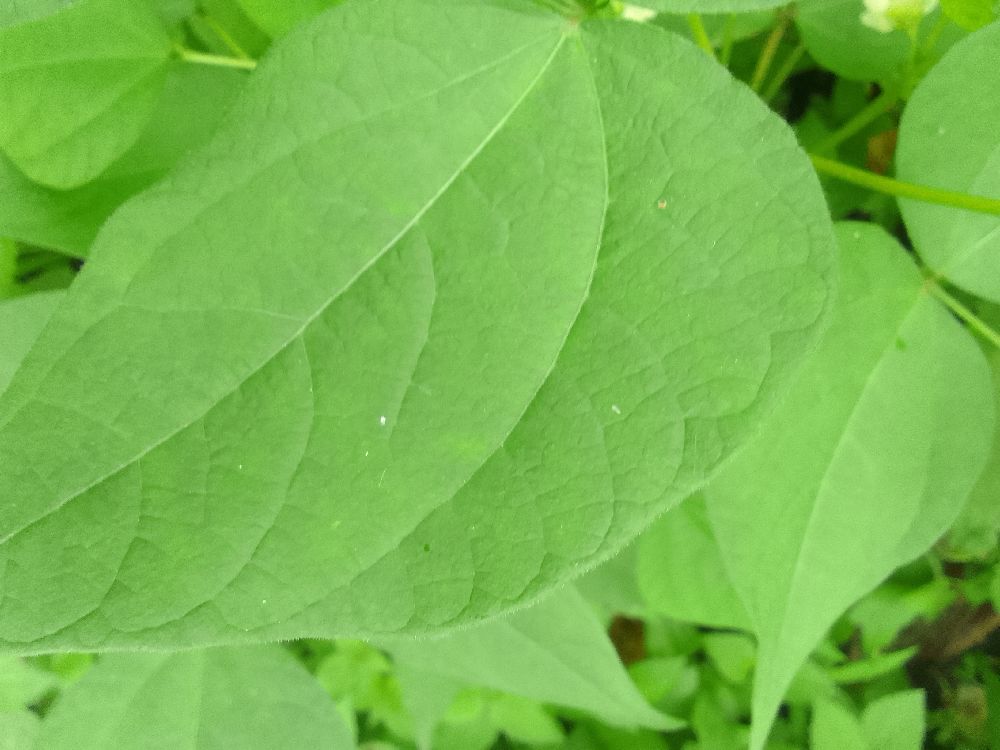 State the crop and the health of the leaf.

common bean, healthy
